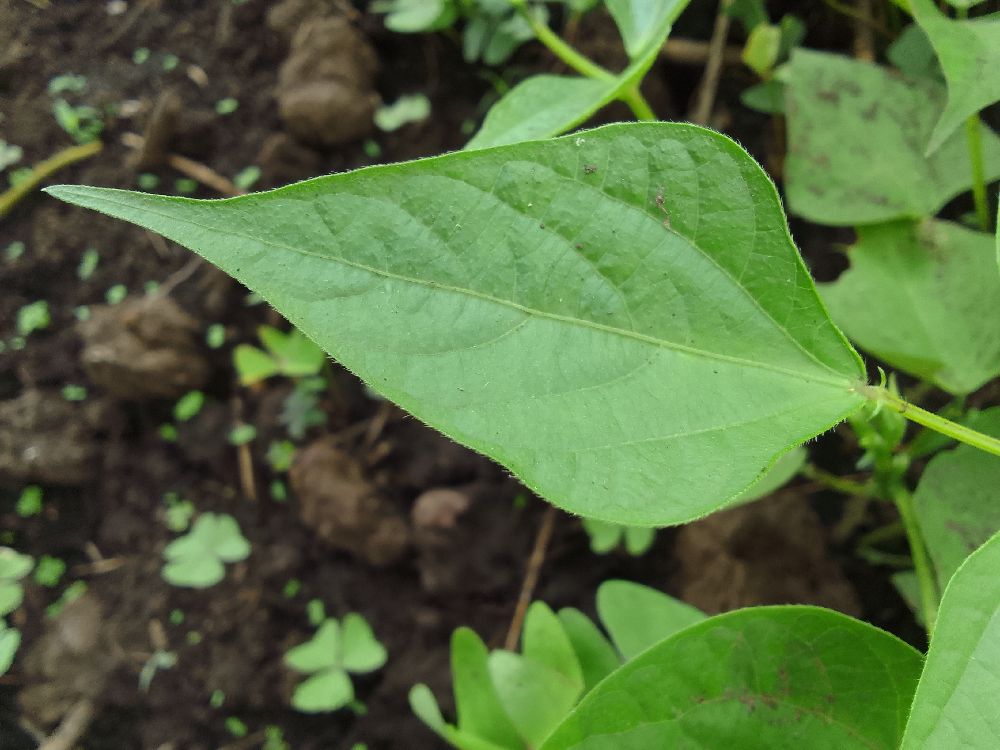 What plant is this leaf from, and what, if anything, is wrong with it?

common bean, healthy
